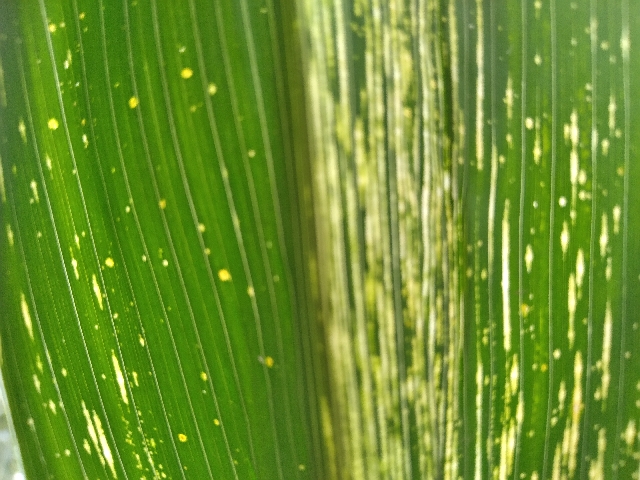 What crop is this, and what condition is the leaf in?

maize, maize streak virus
